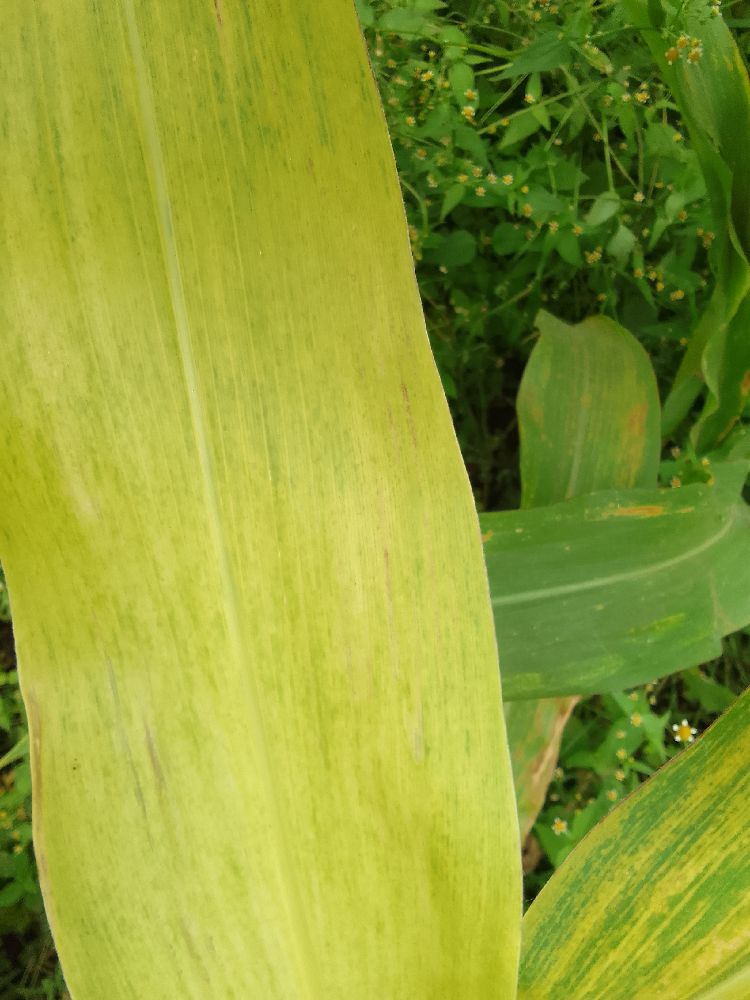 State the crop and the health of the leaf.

maize, maize lethal necrosis
